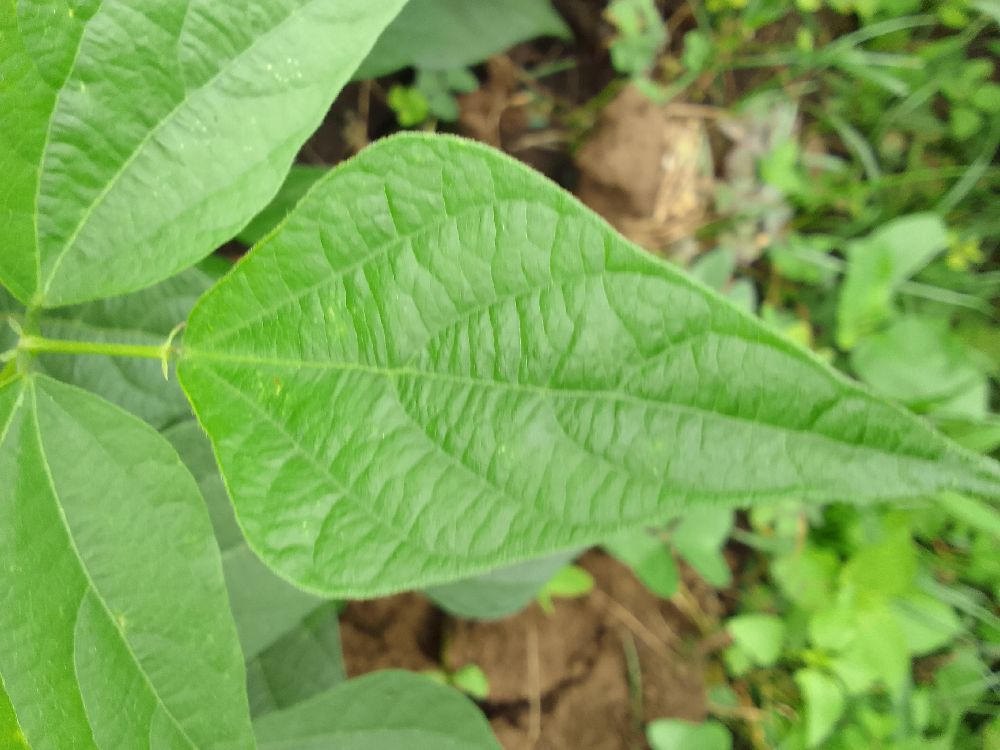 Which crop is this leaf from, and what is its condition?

common bean, healthy
